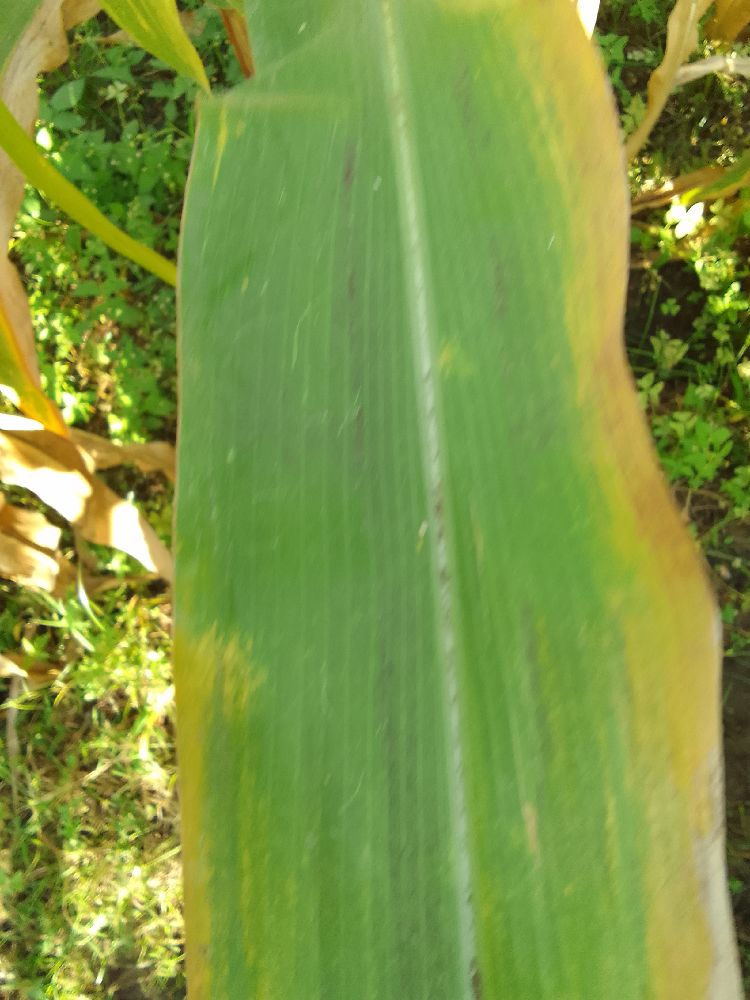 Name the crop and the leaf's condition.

maize, maize lethal necrosis
